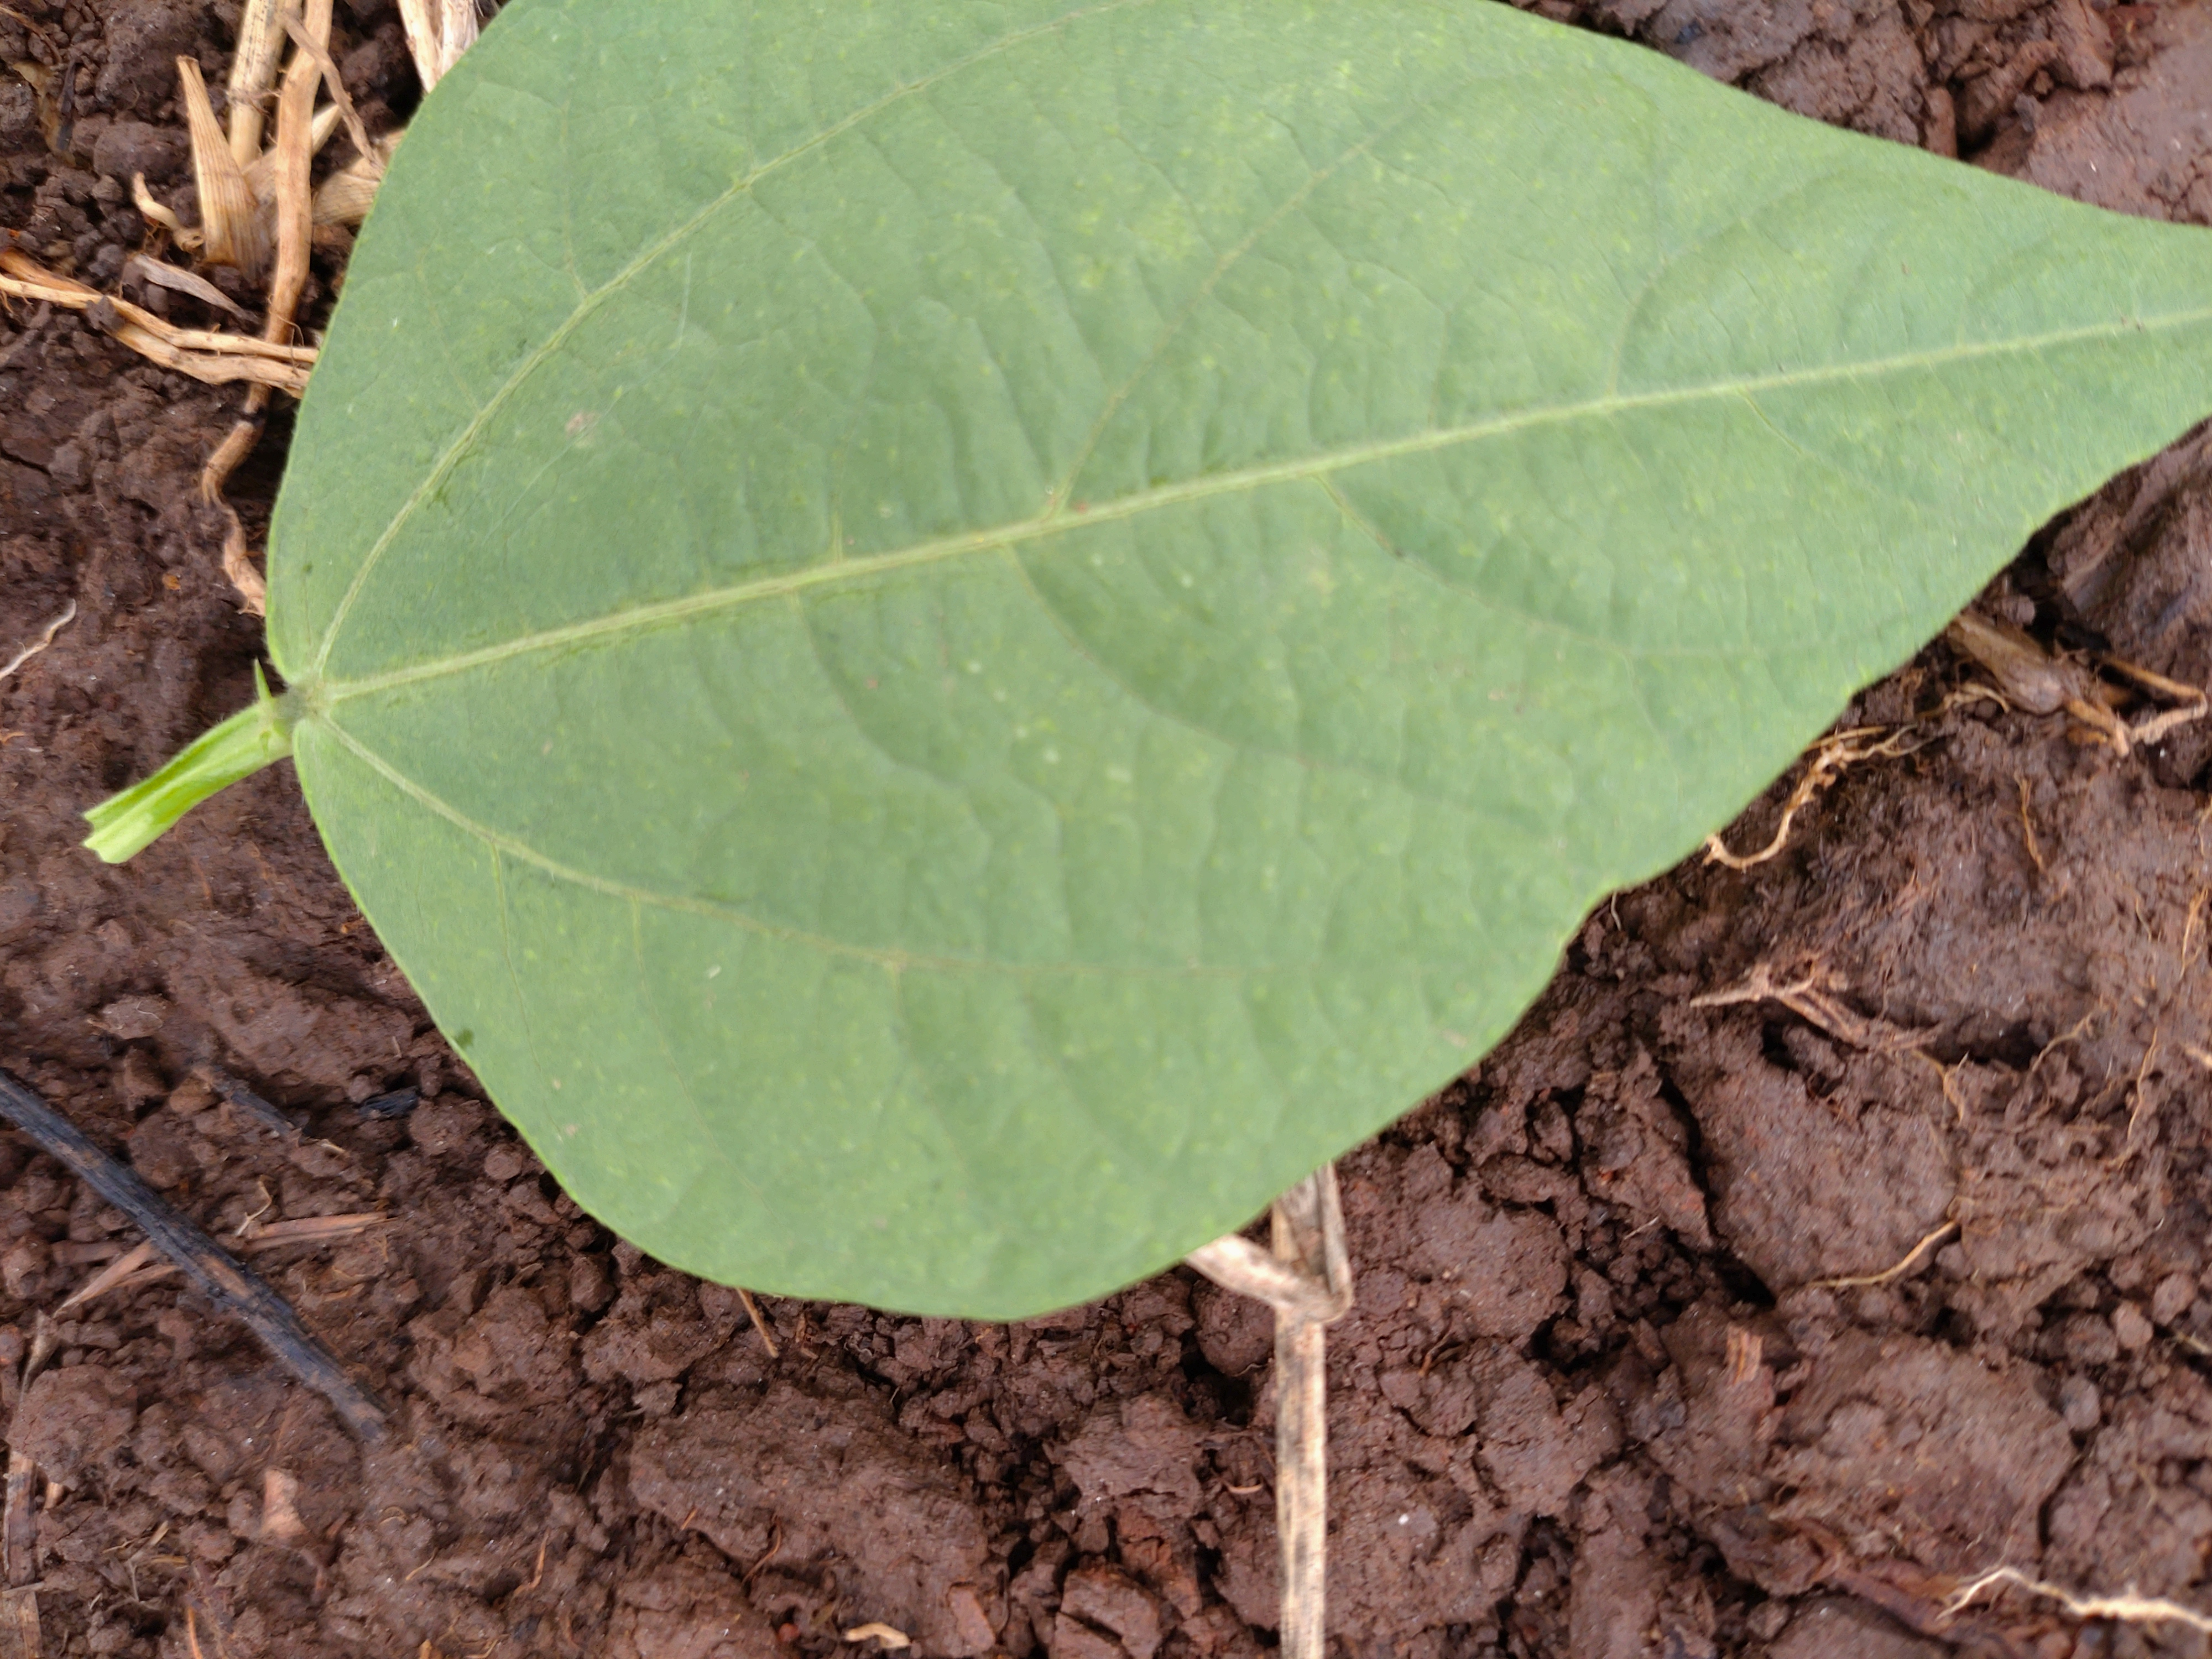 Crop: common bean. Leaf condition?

healthy
